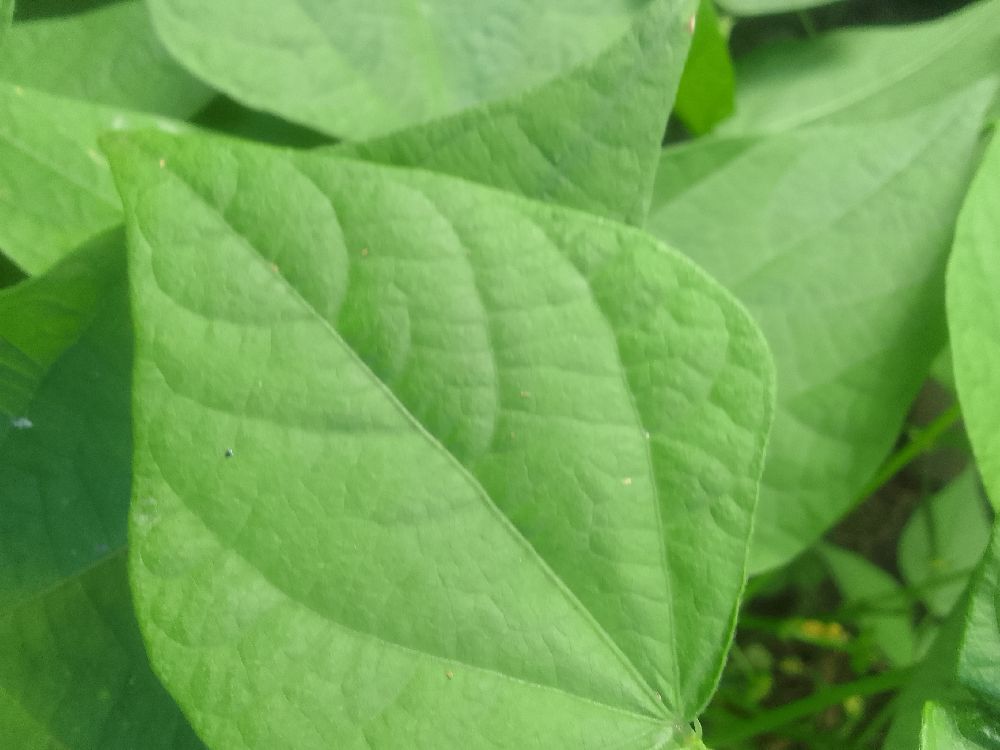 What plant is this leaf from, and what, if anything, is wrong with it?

common bean, healthy
